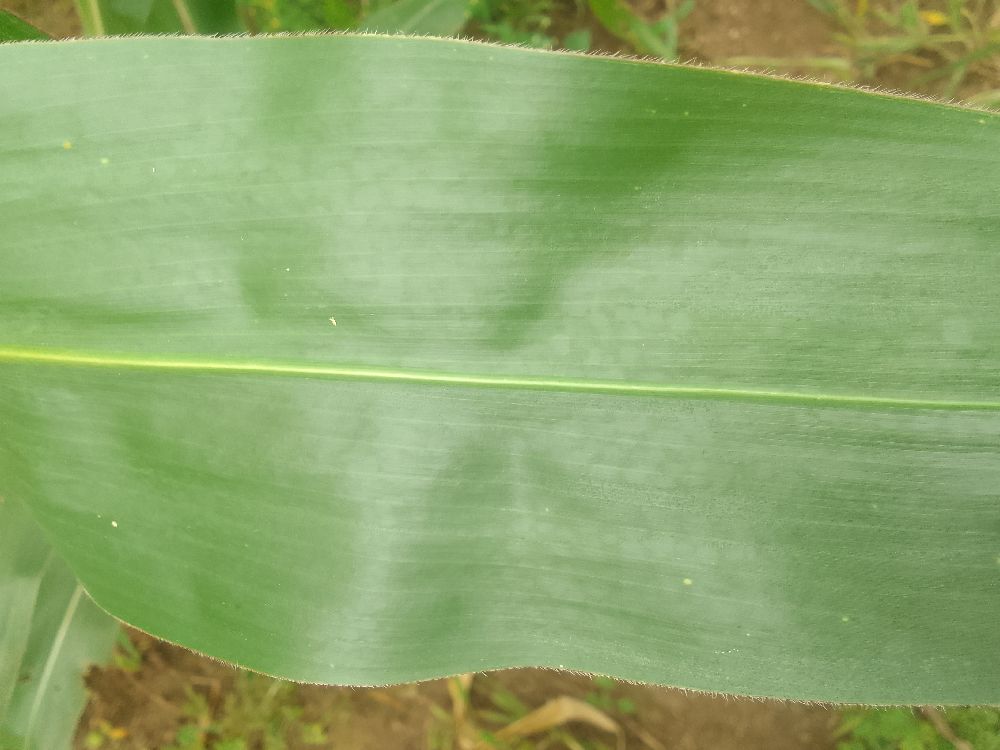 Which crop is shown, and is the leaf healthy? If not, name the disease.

maize, healthy
